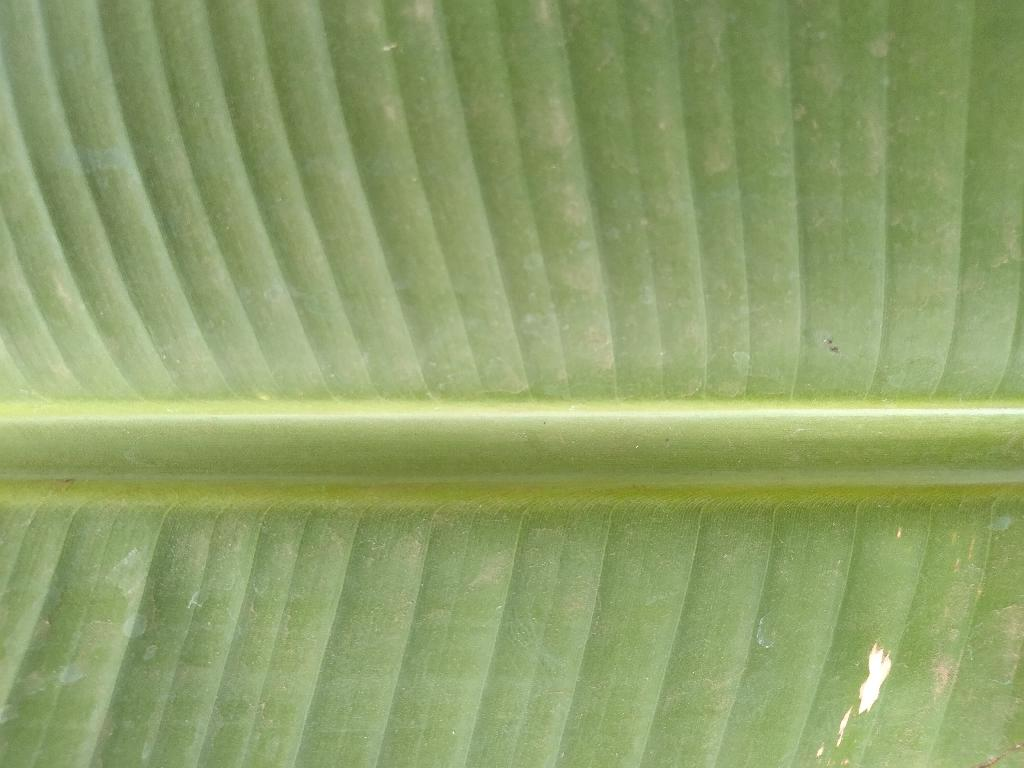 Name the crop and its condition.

banana, healthy
